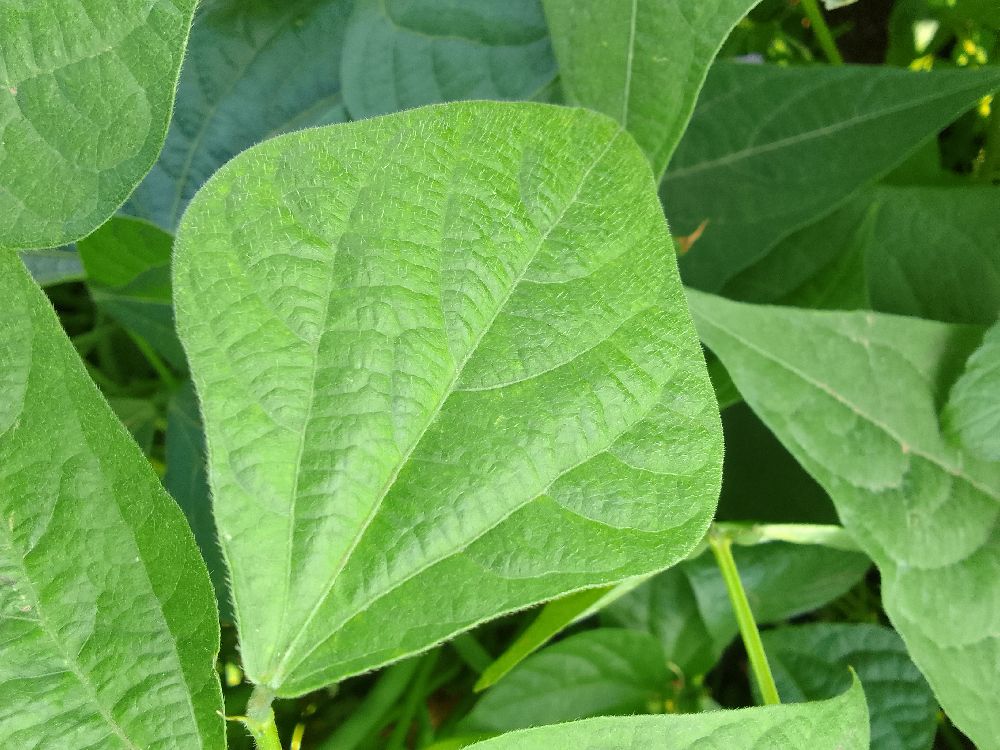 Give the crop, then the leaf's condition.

common bean, healthy
